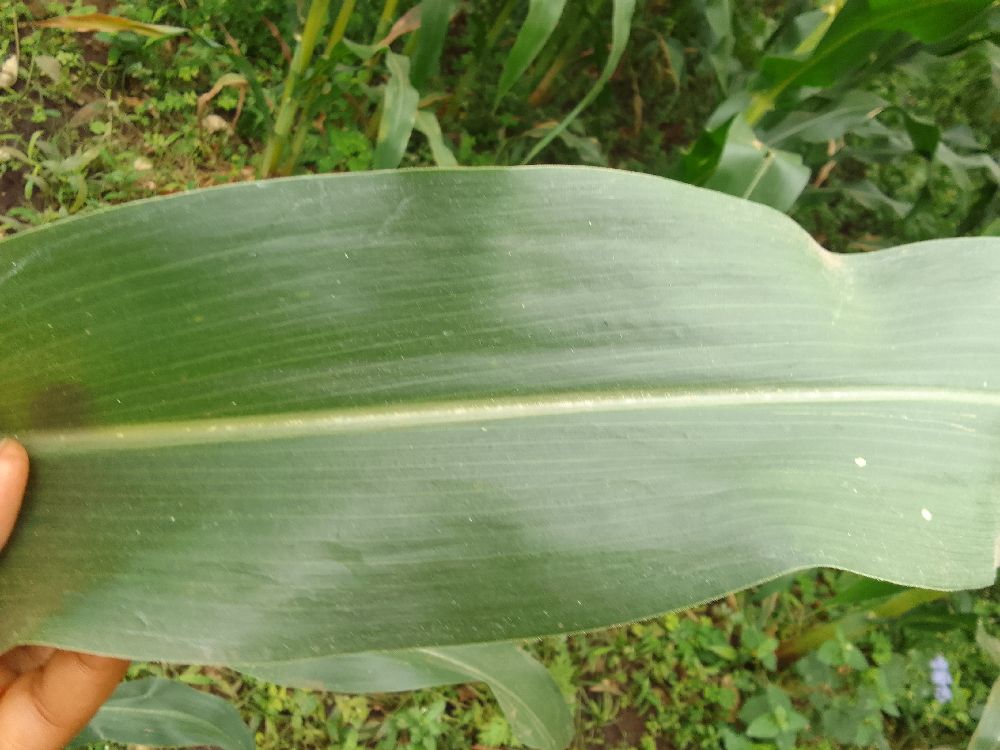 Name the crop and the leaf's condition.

maize, healthy
